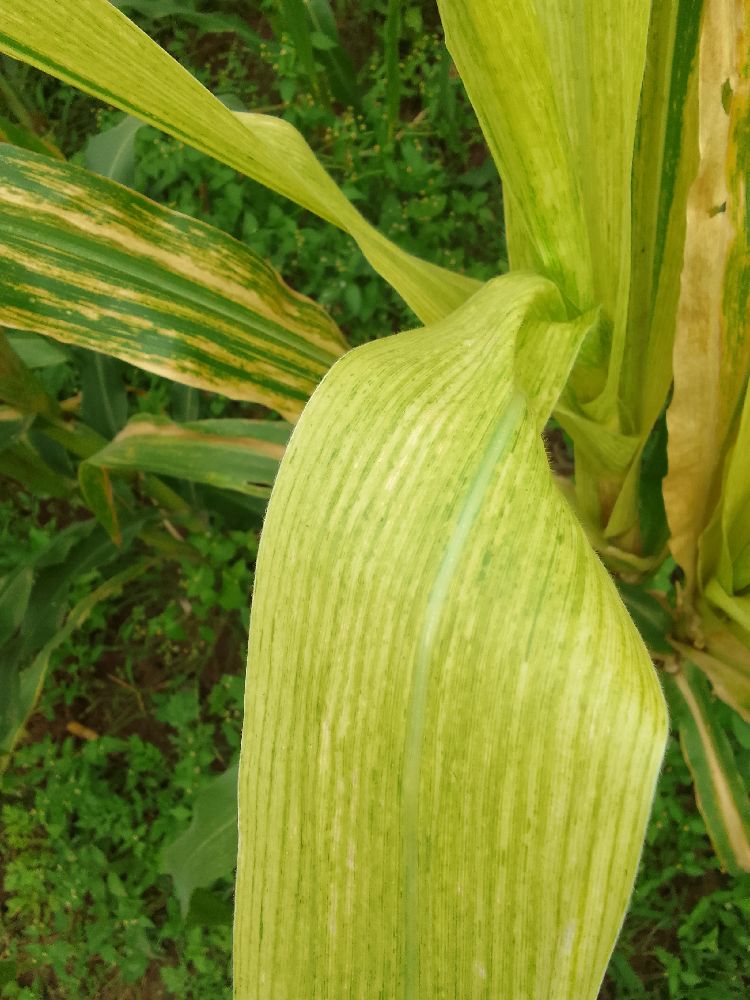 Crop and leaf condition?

maize, maize lethal necrosis
